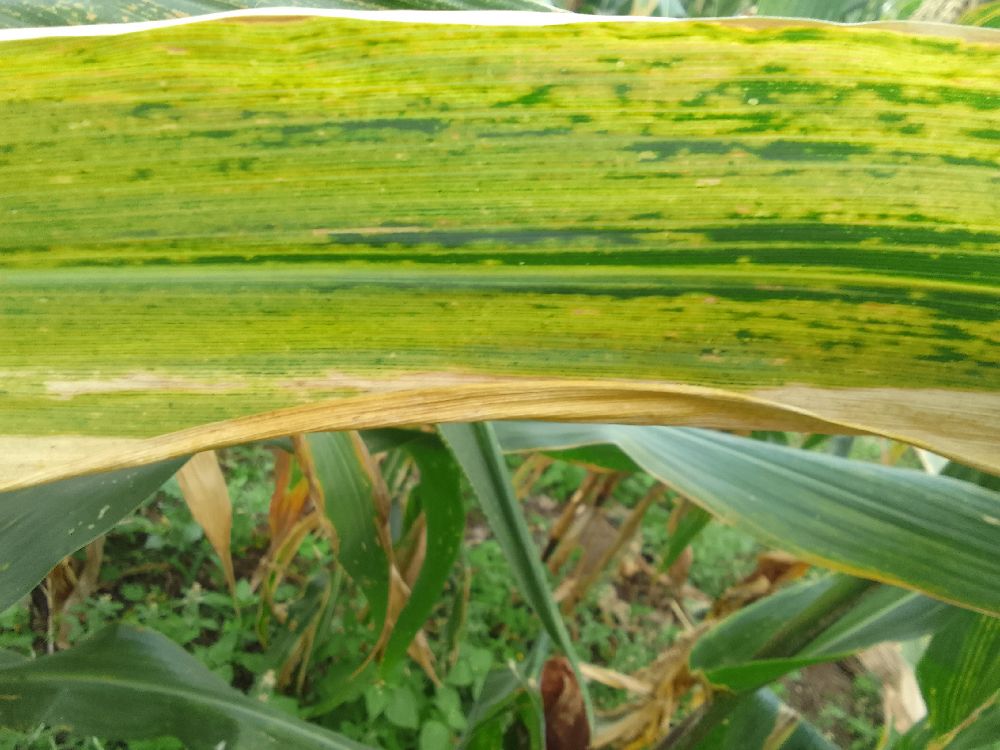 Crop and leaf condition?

maize, maize lethal necrosis
